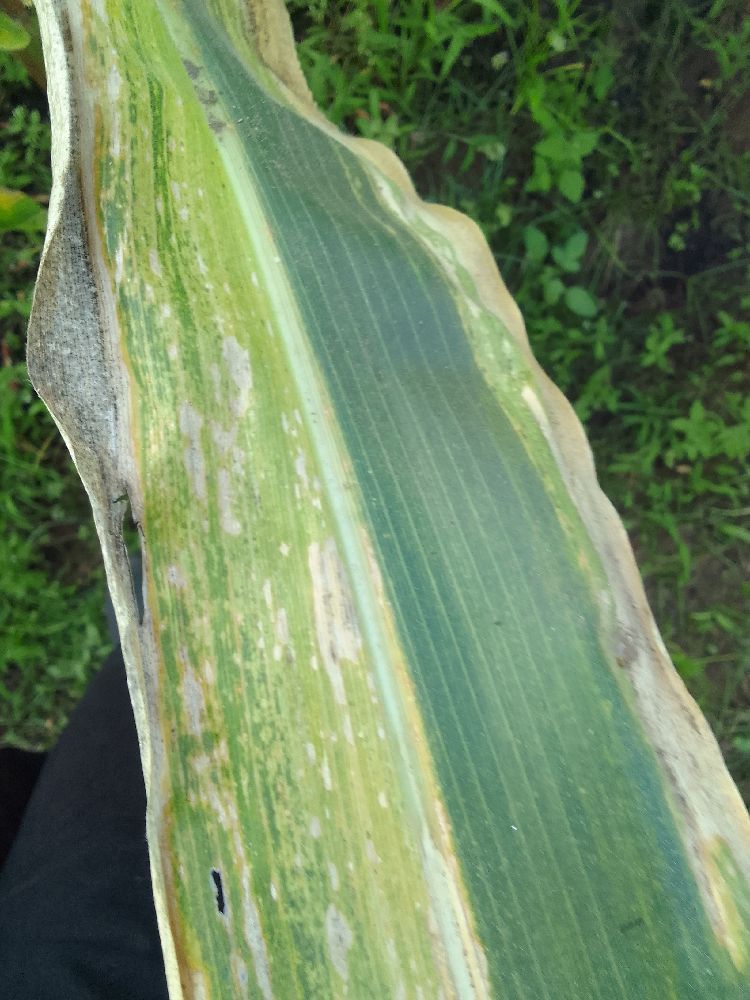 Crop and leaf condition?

maize, maize lethal necrosis
